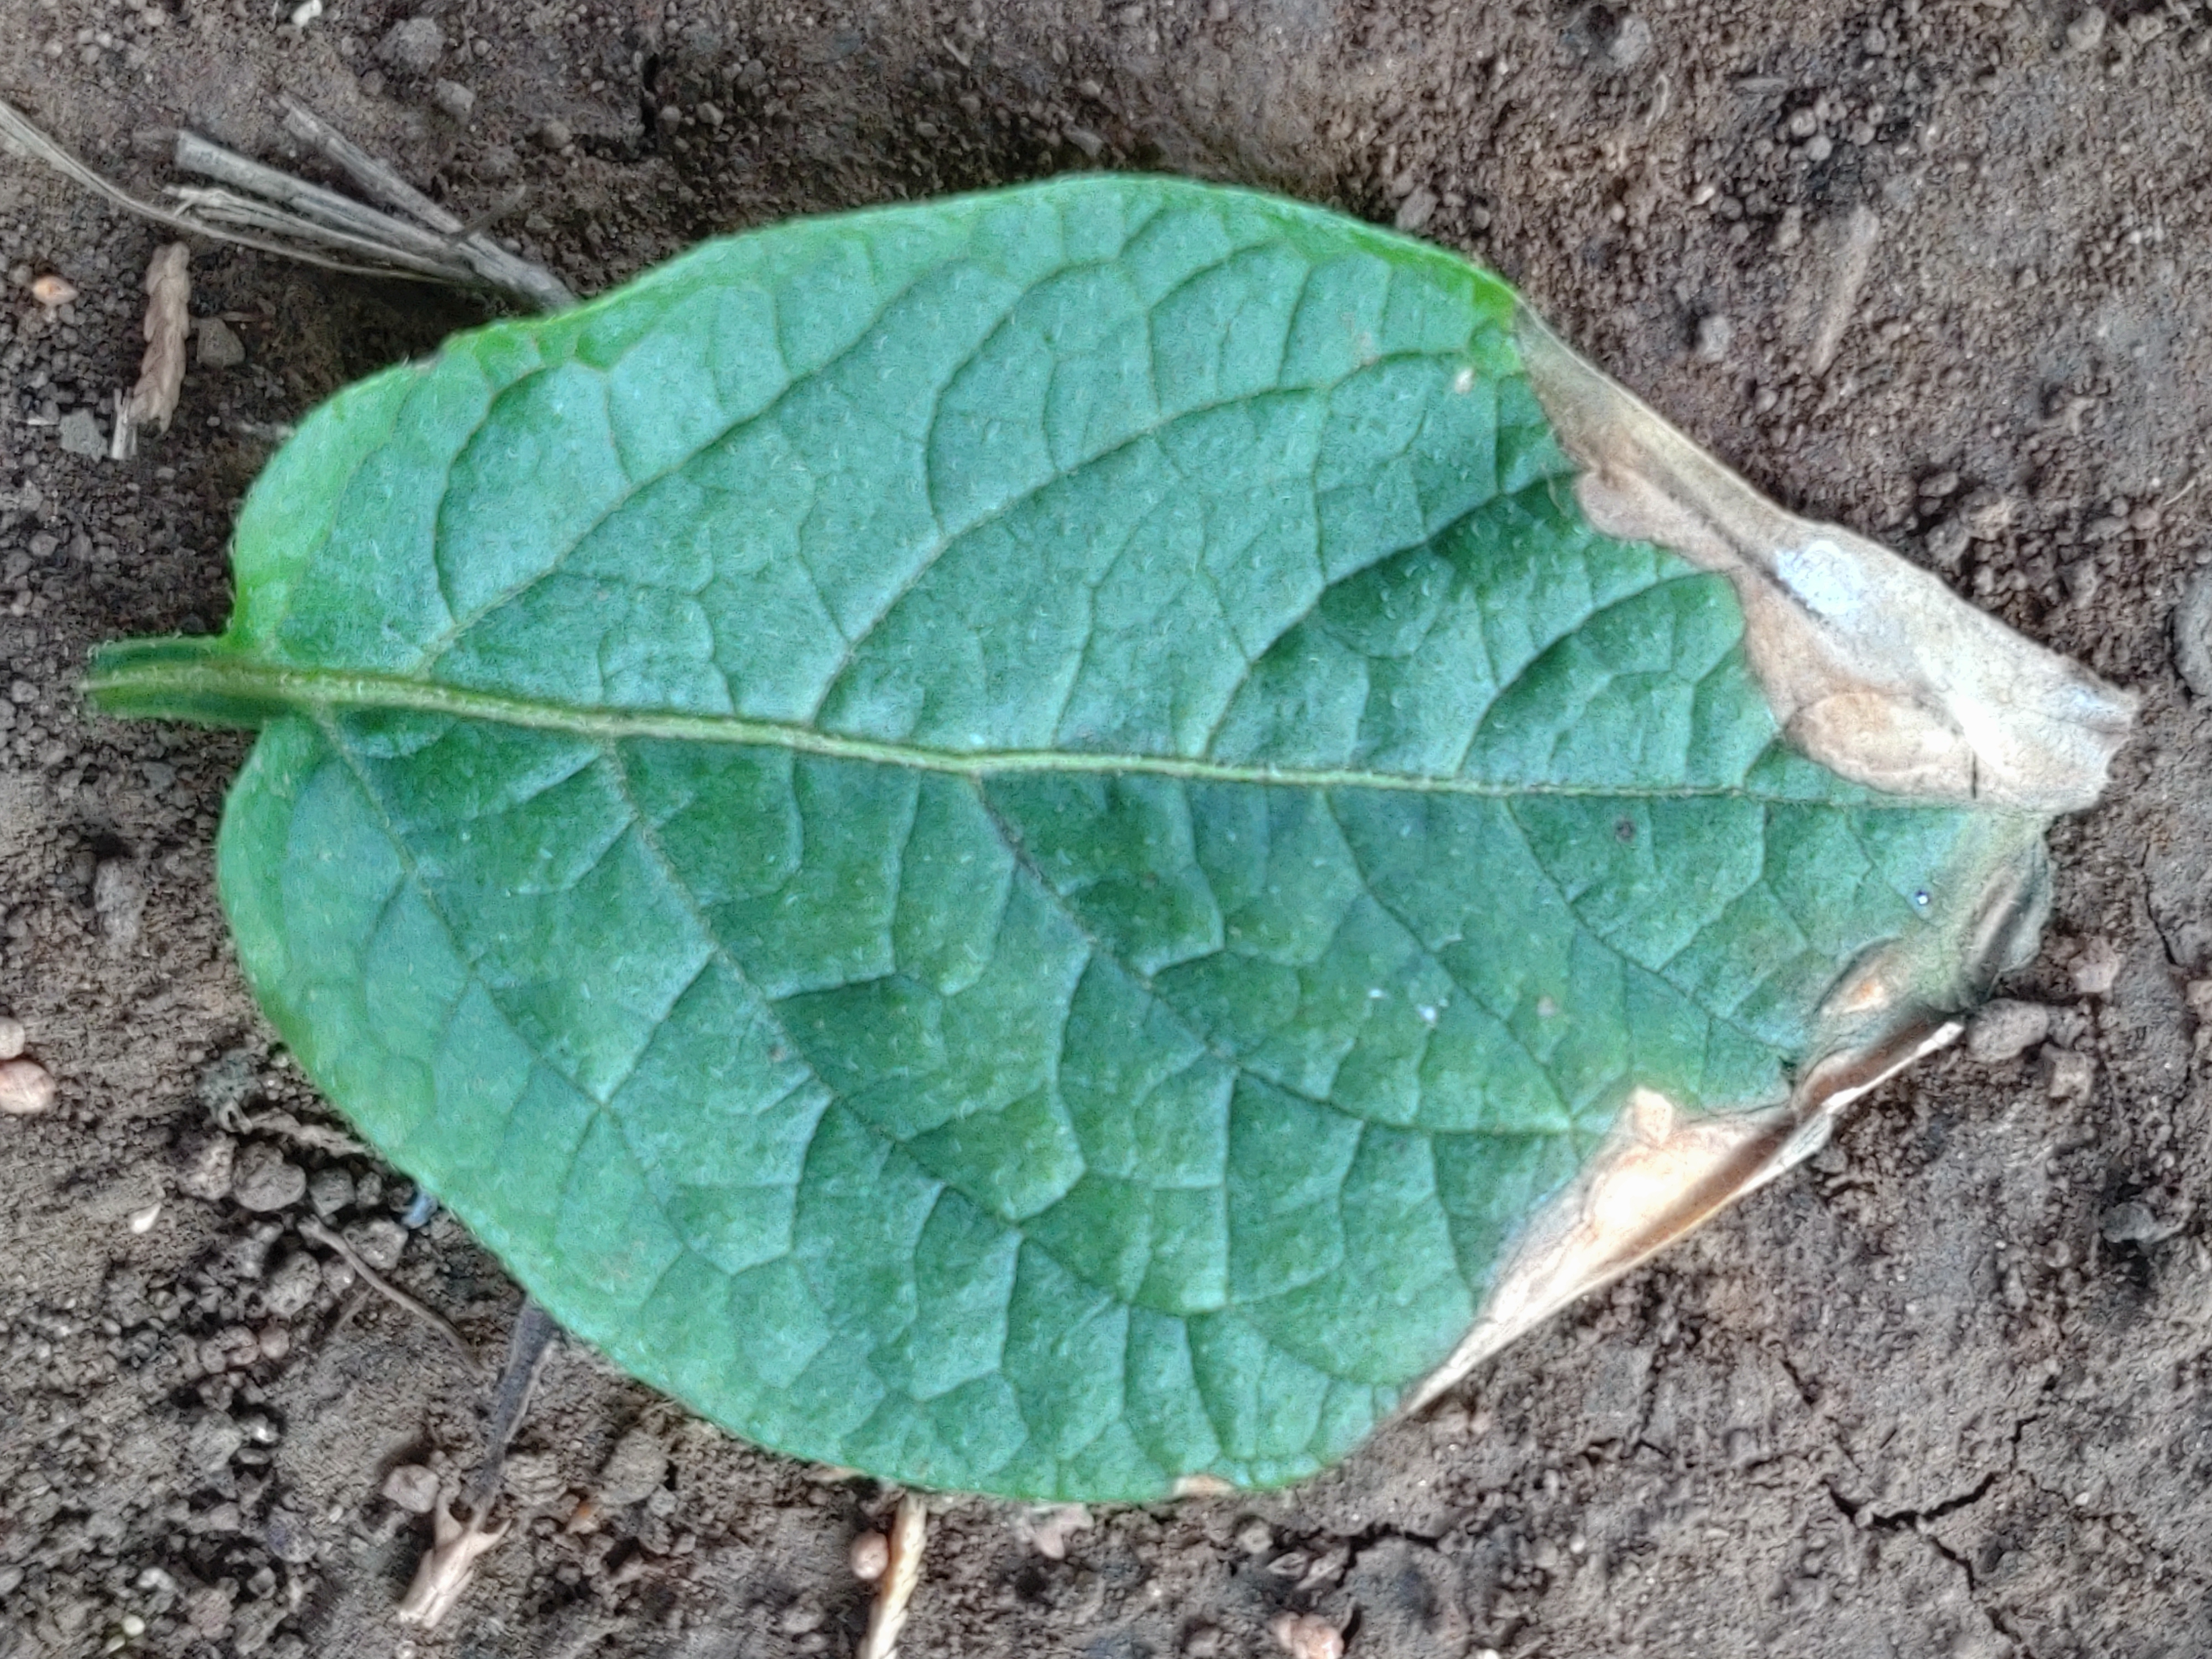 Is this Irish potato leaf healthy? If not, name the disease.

early blight
